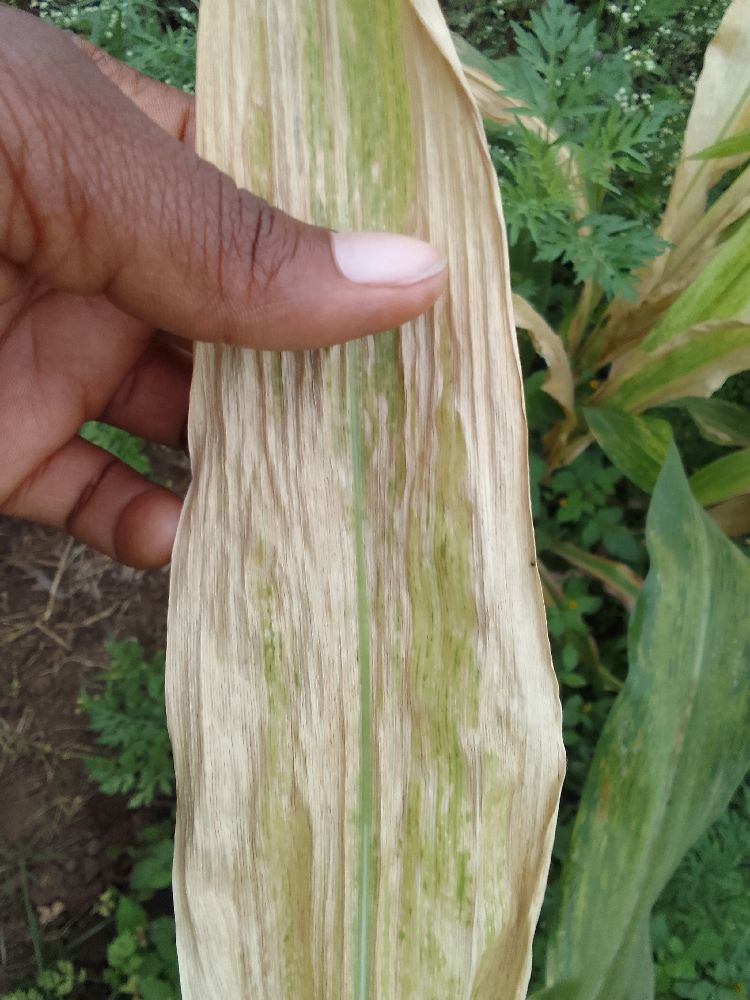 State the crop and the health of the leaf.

maize, maize lethal necrosis
